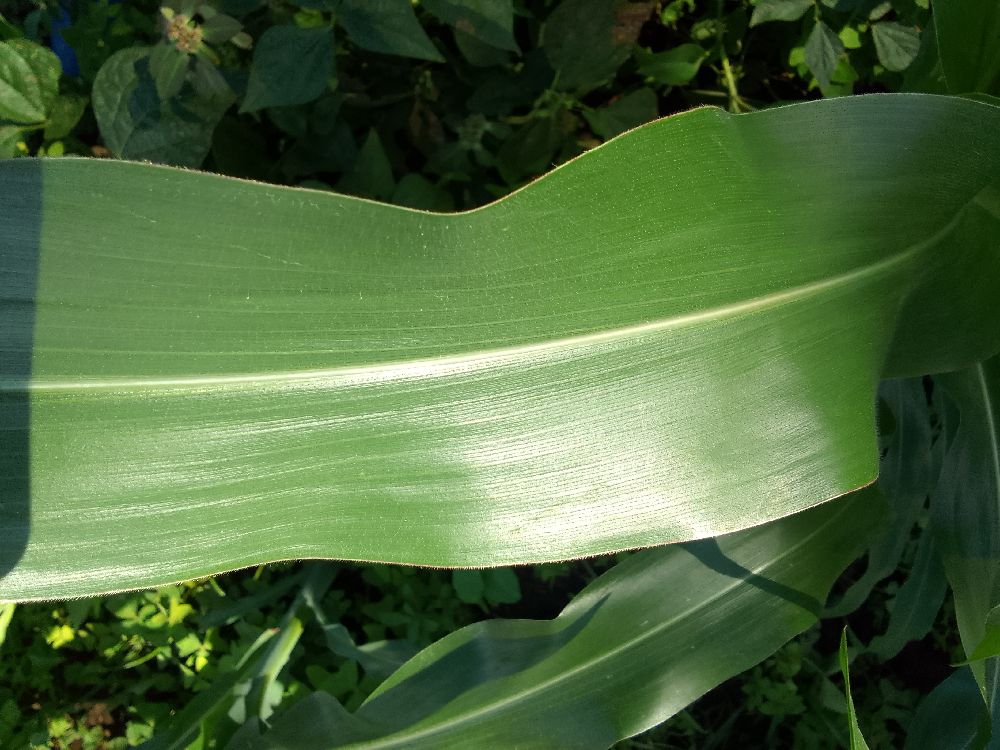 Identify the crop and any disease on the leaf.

maize, healthy
